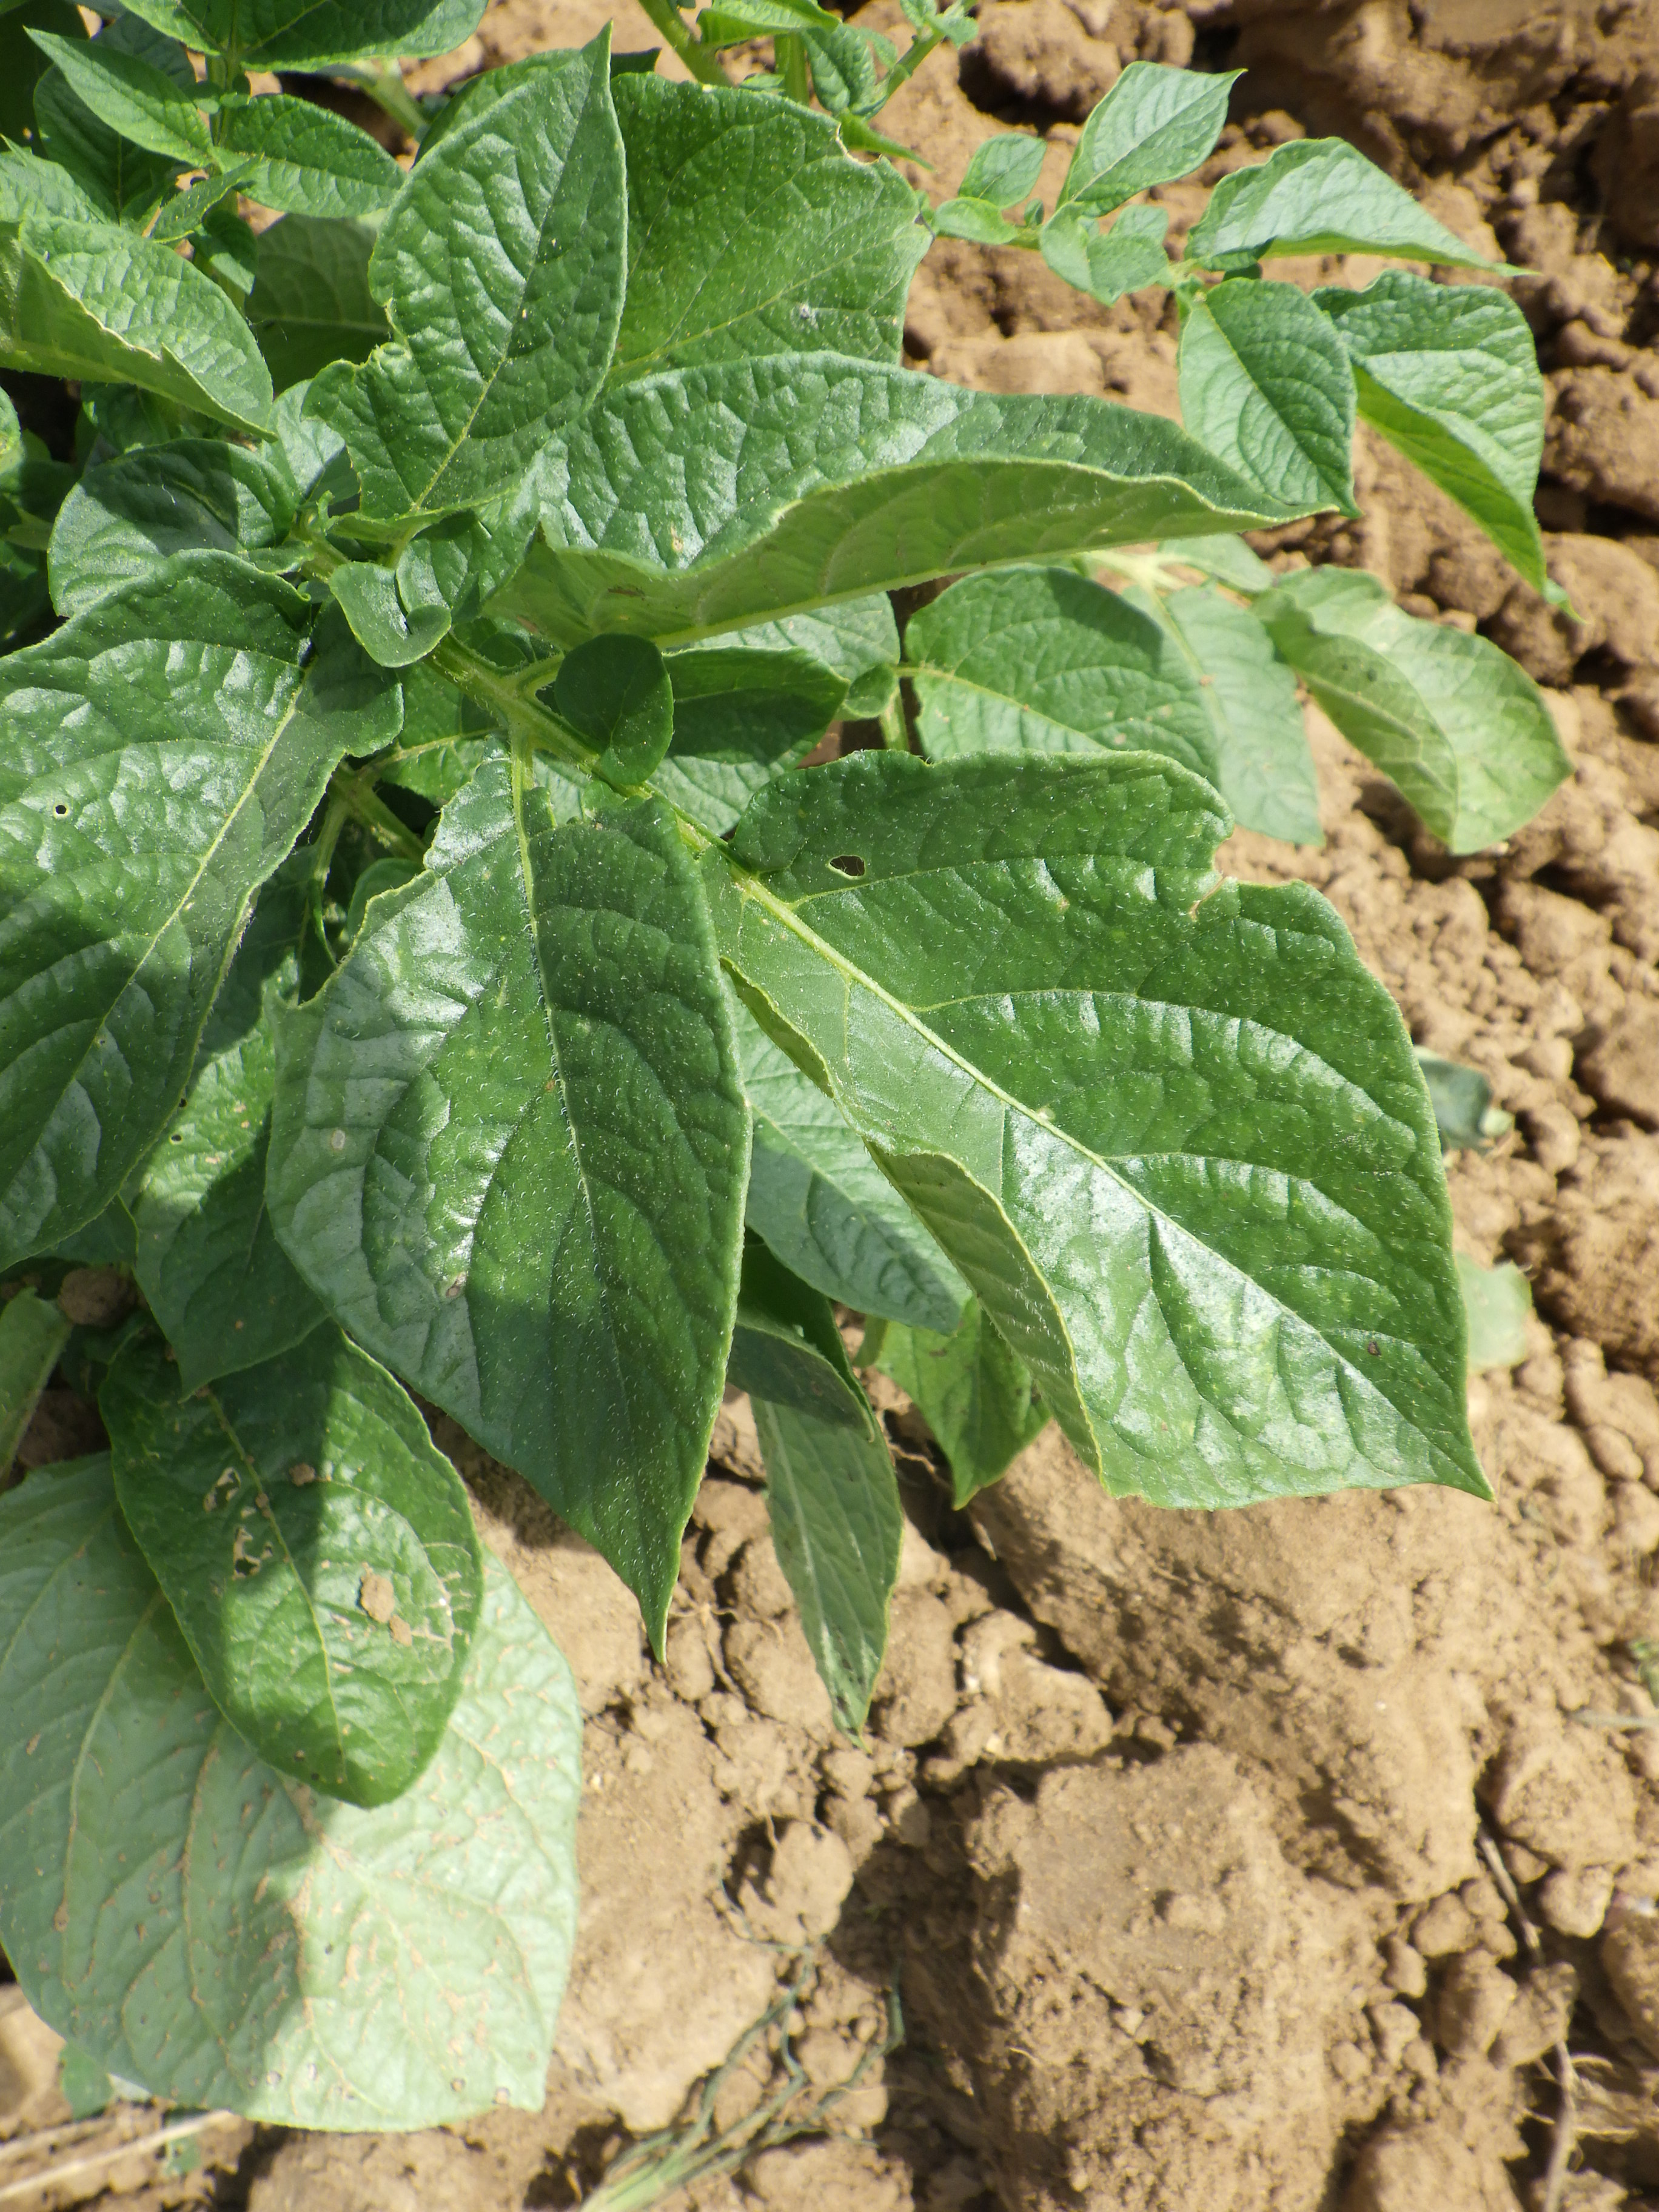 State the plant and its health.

potato, phytophagous
